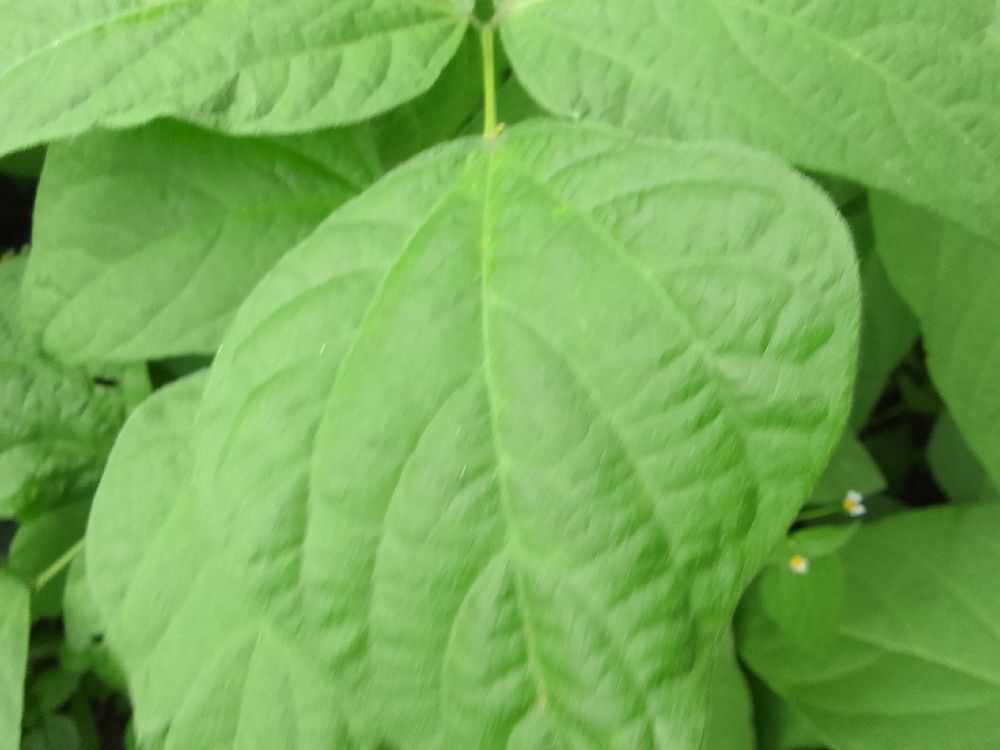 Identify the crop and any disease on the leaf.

common bean, healthy
